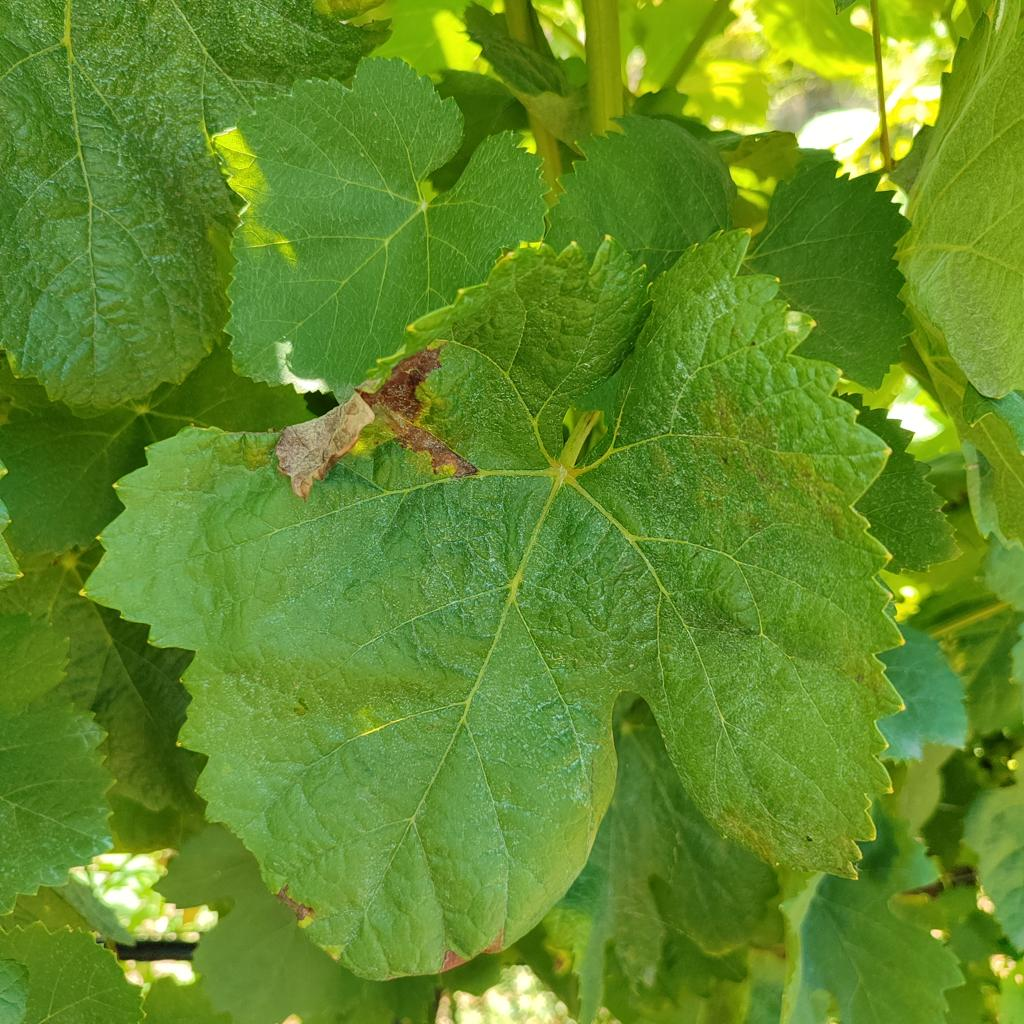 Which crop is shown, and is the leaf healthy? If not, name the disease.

grapevine, downy mildew
